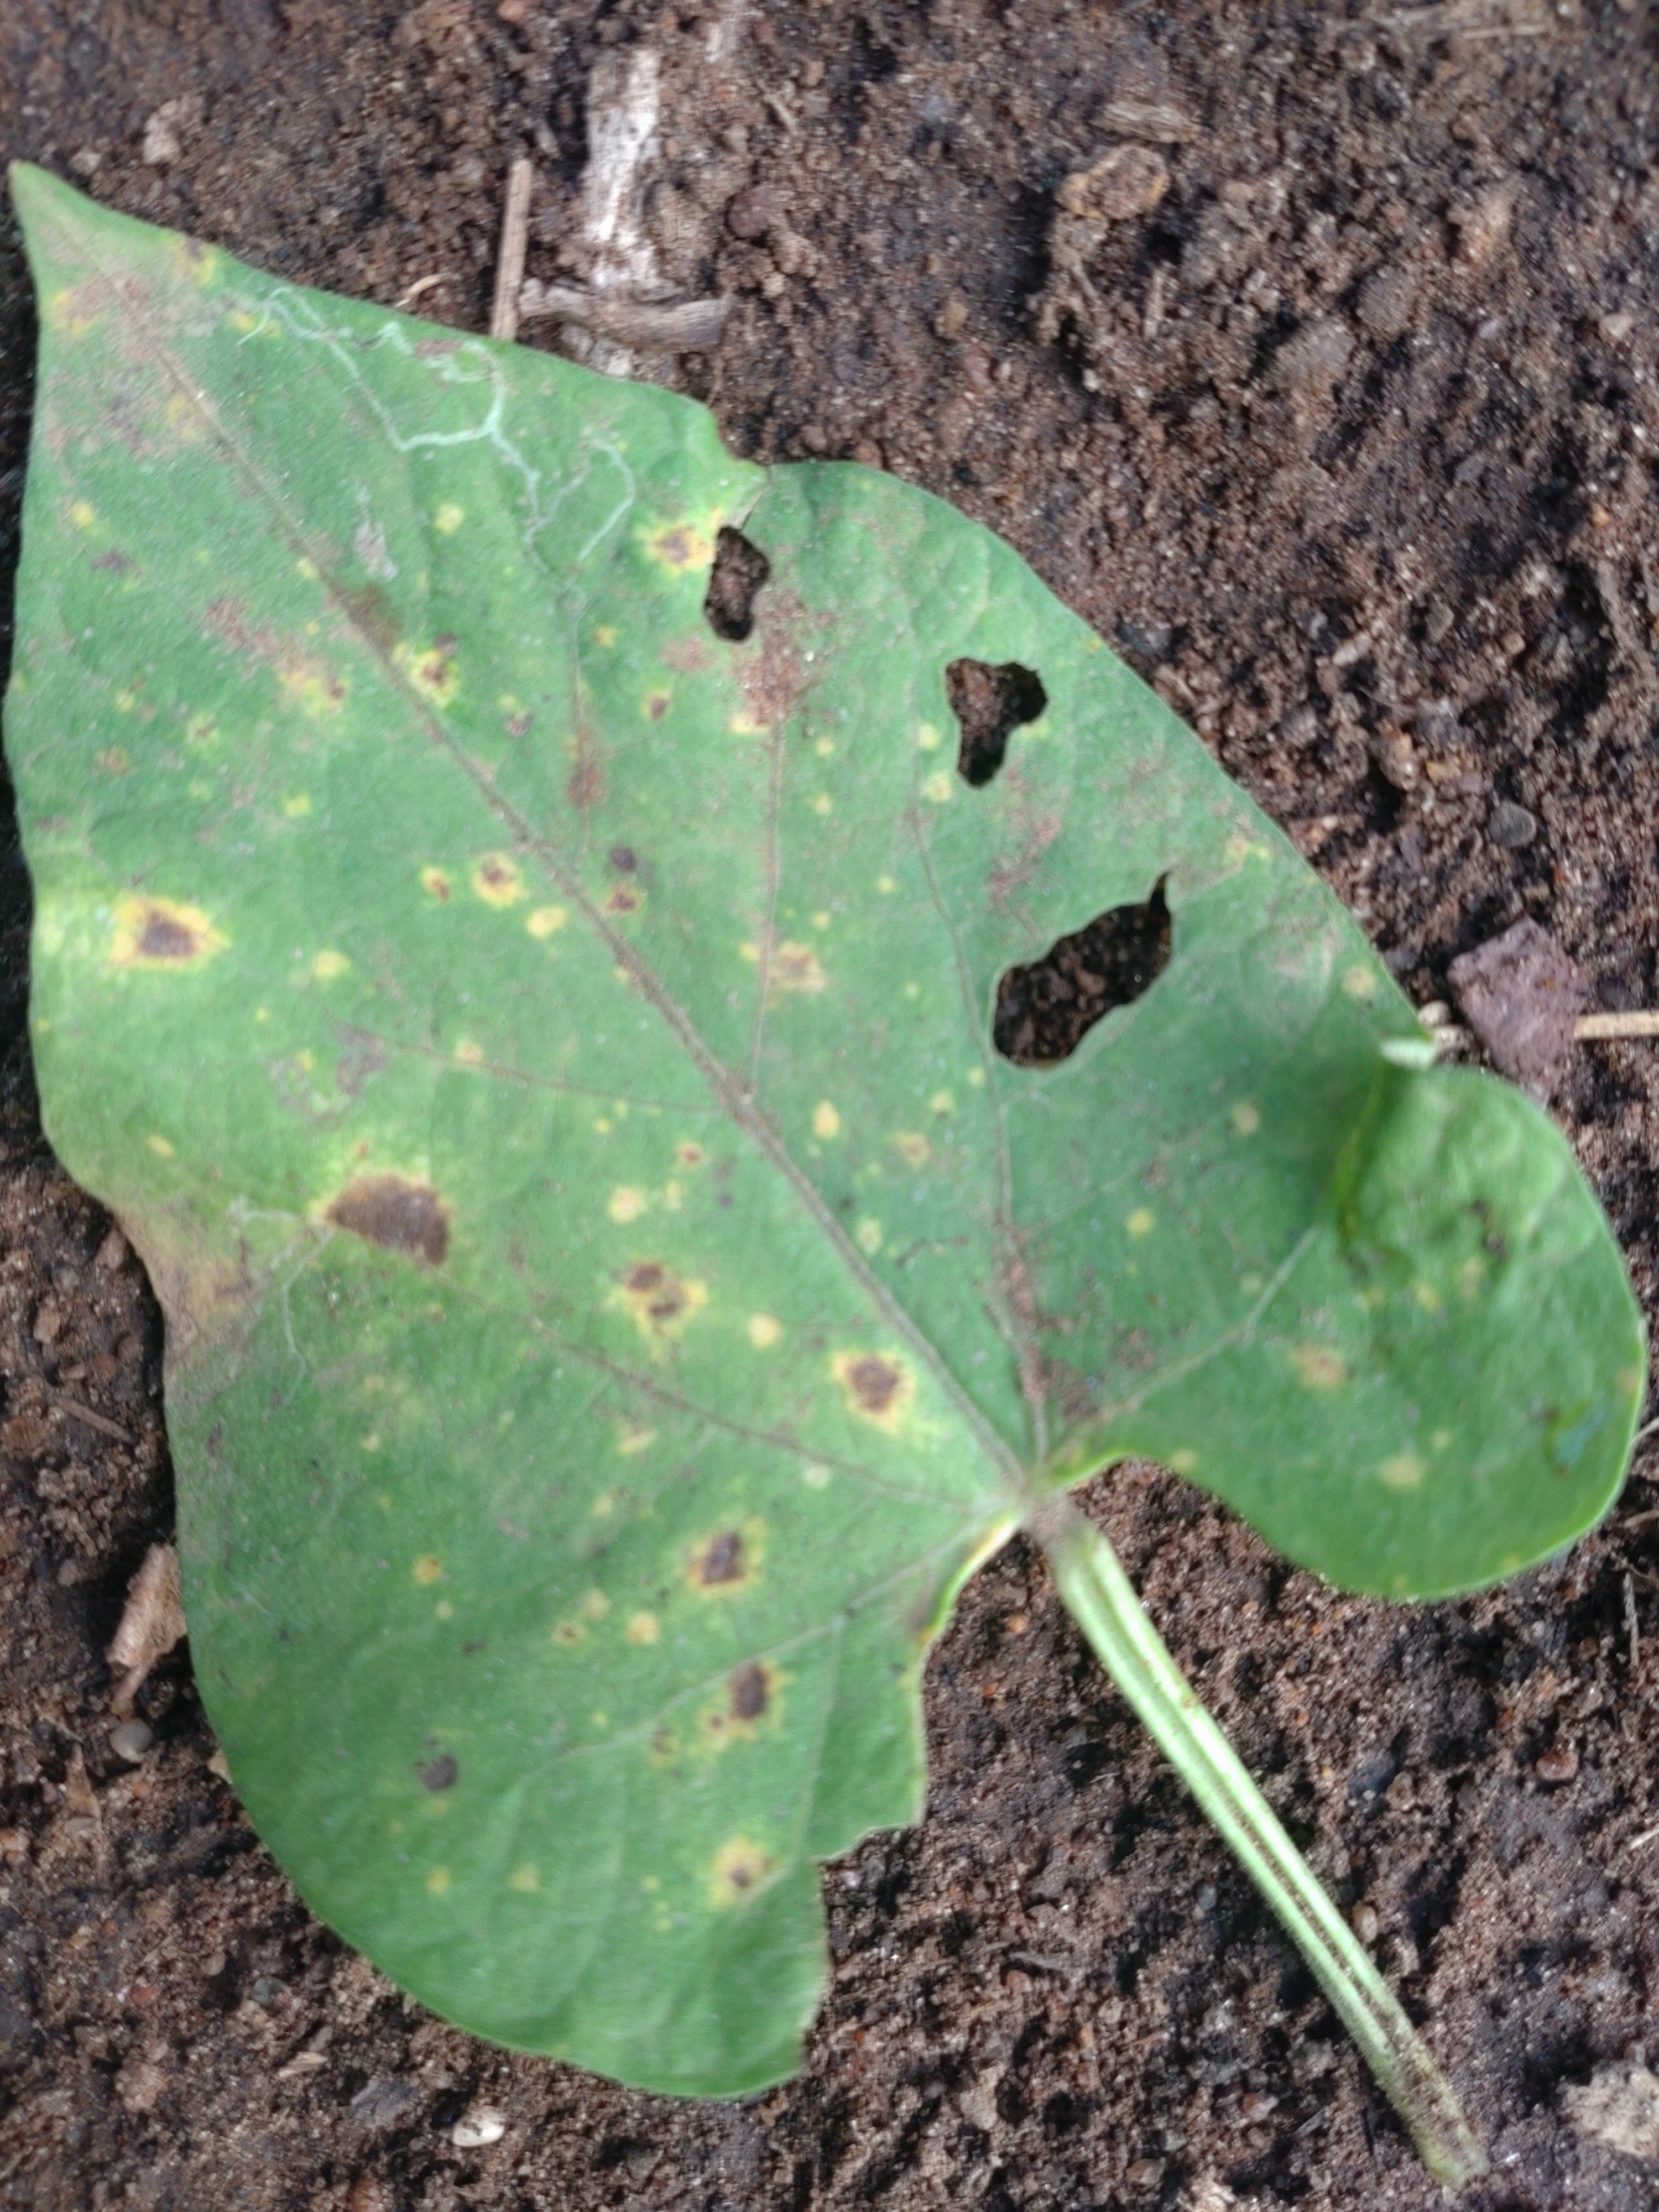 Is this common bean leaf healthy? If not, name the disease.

rust
